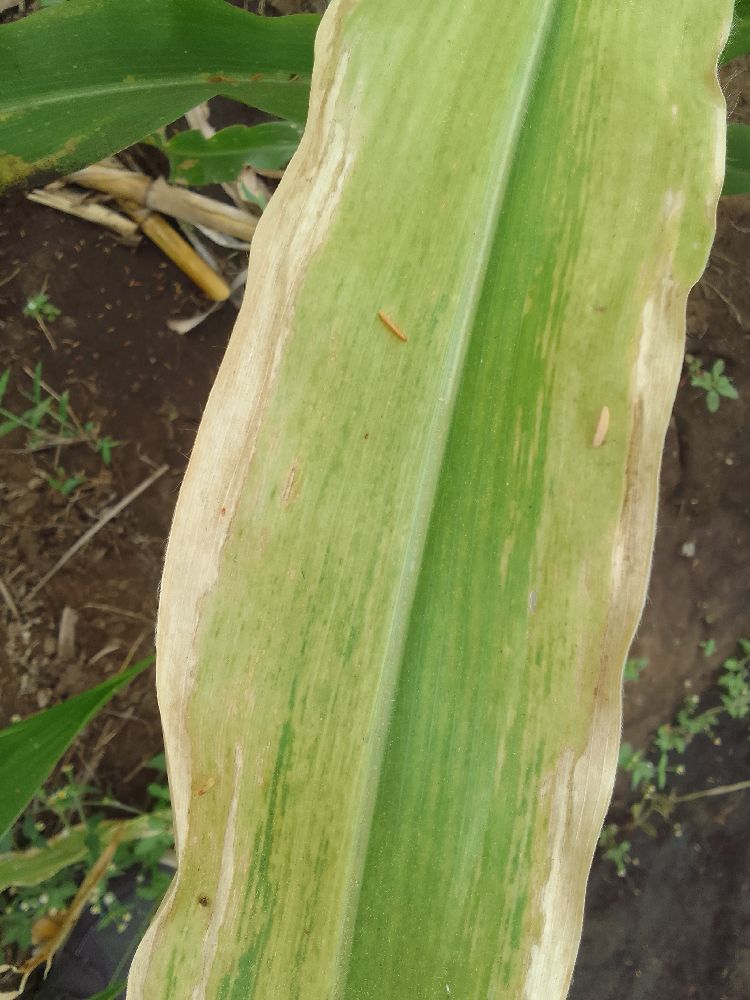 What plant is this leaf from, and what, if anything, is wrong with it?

maize, maize lethal necrosis
